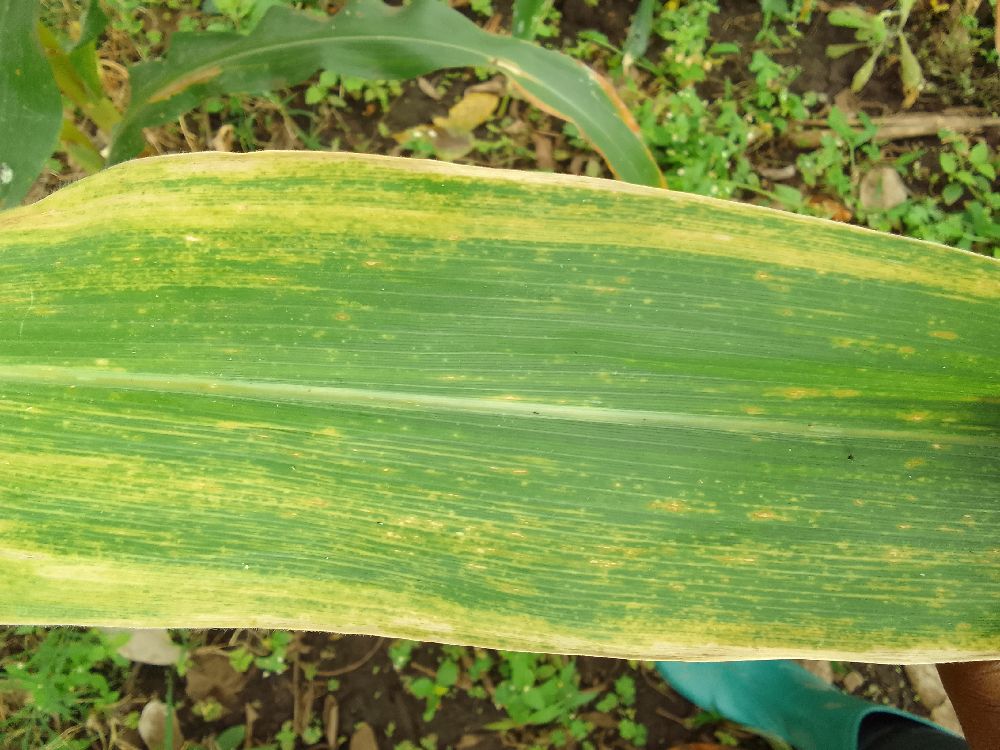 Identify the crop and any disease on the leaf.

maize, maize lethal necrosis
